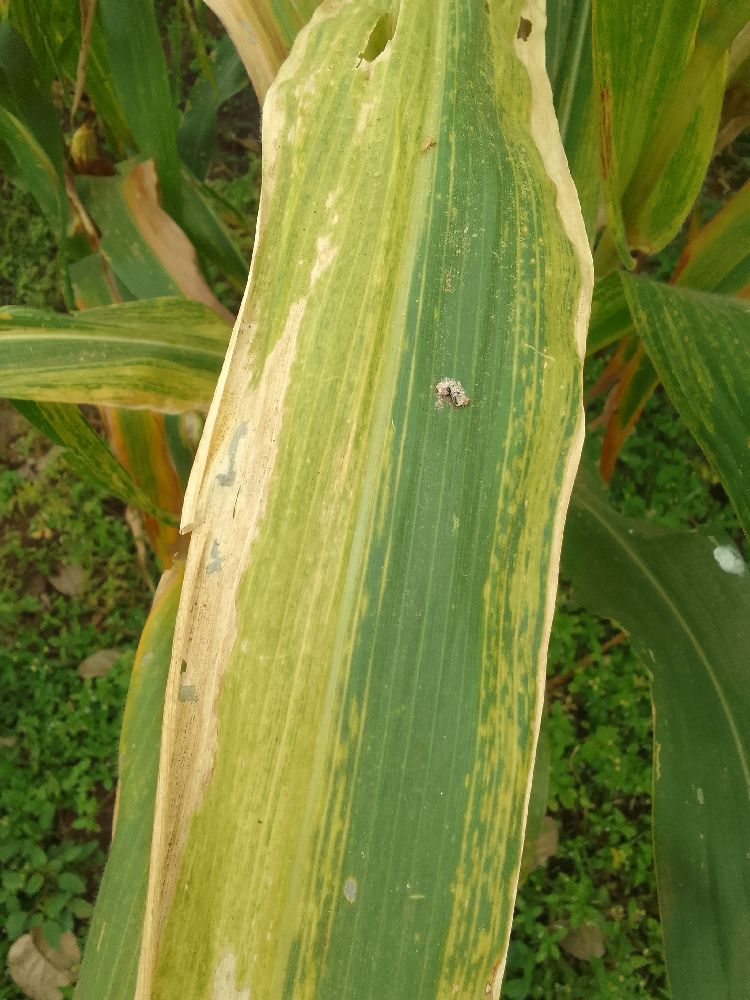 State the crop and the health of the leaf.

maize, maize lethal necrosis
